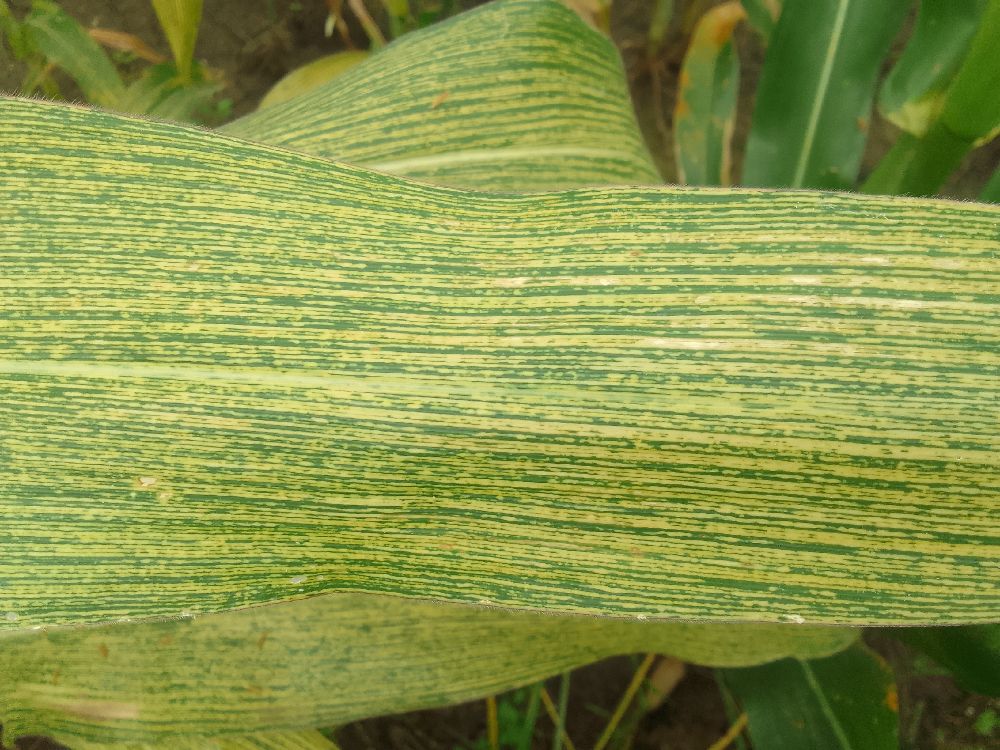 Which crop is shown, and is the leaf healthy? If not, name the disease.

maize, maize streak virus
